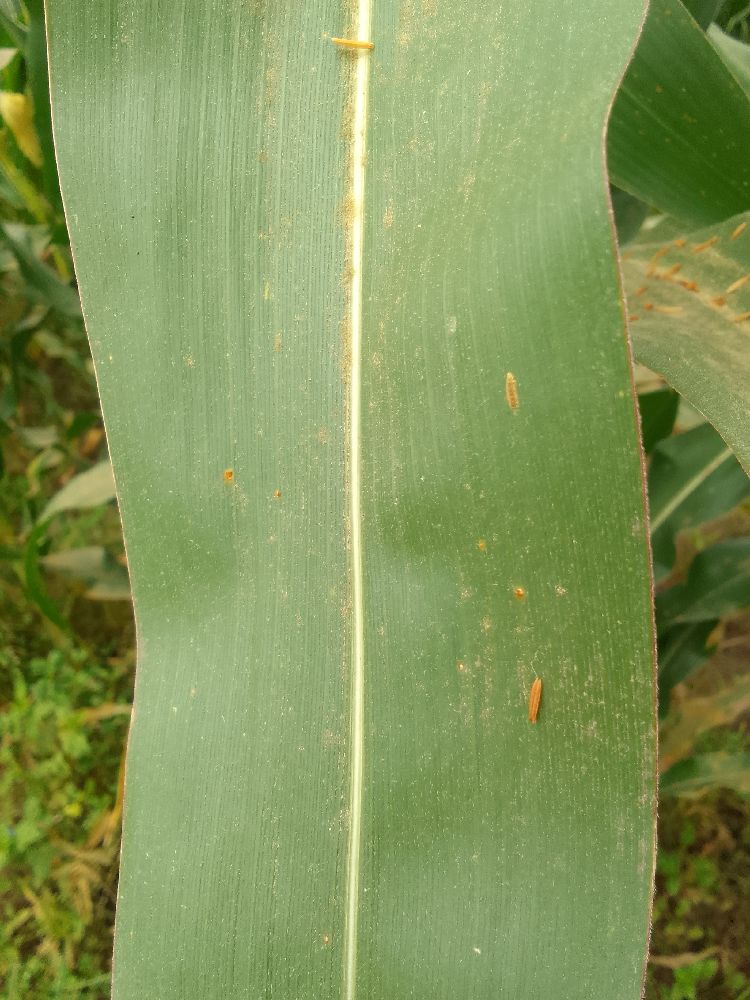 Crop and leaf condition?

maize, healthy
